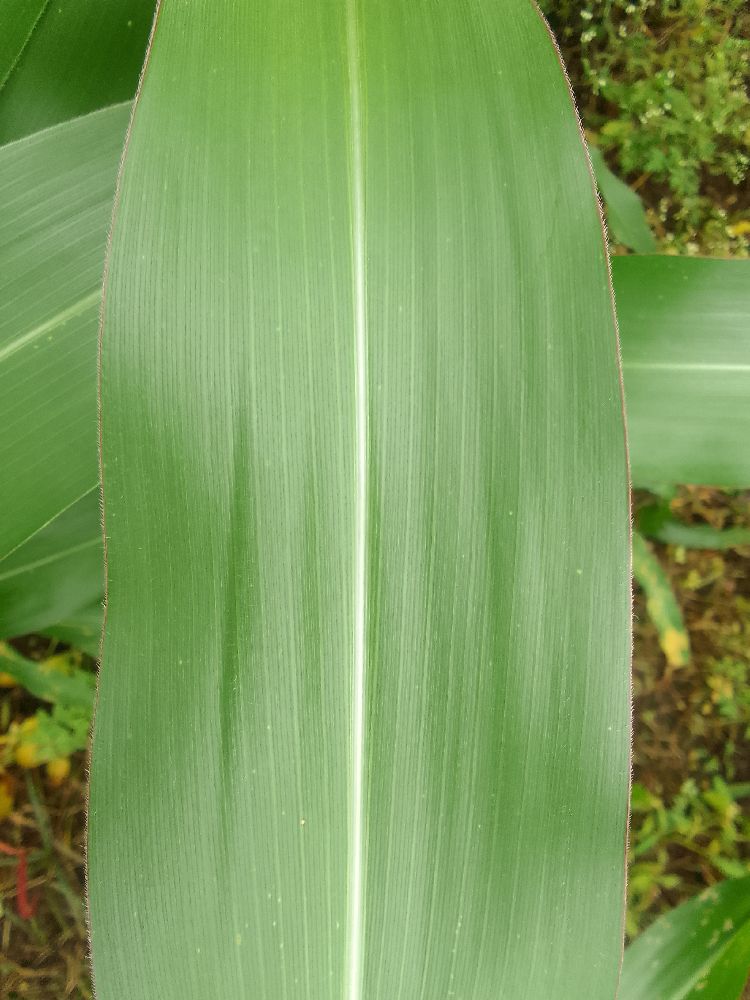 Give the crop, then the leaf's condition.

maize, healthy
